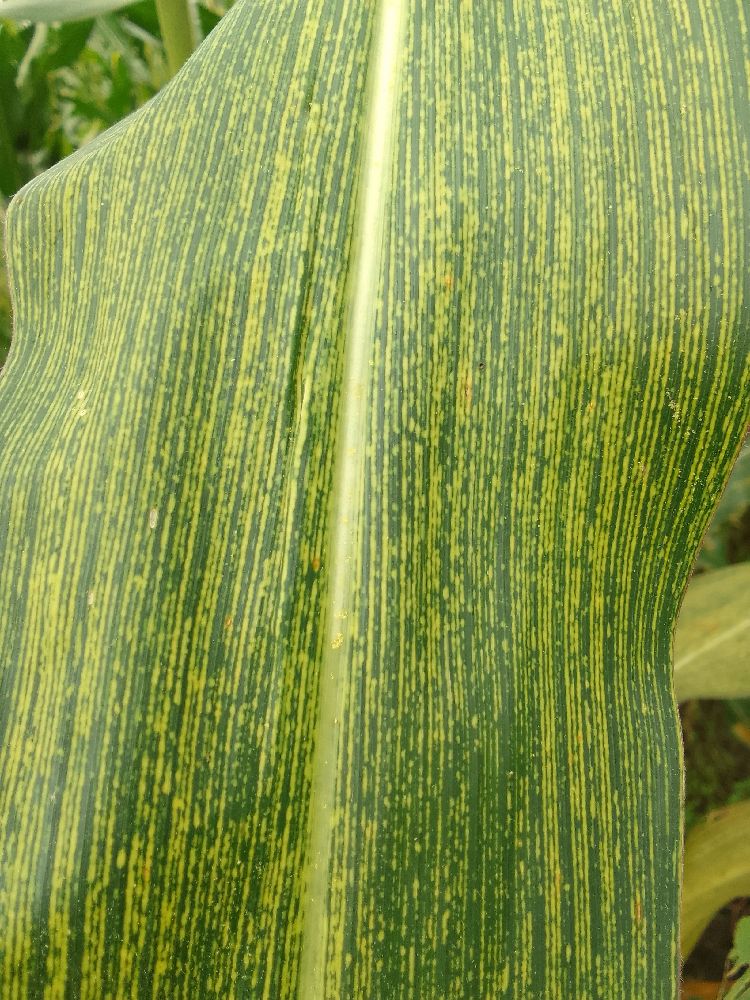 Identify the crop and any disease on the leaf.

maize, maize streak virus
